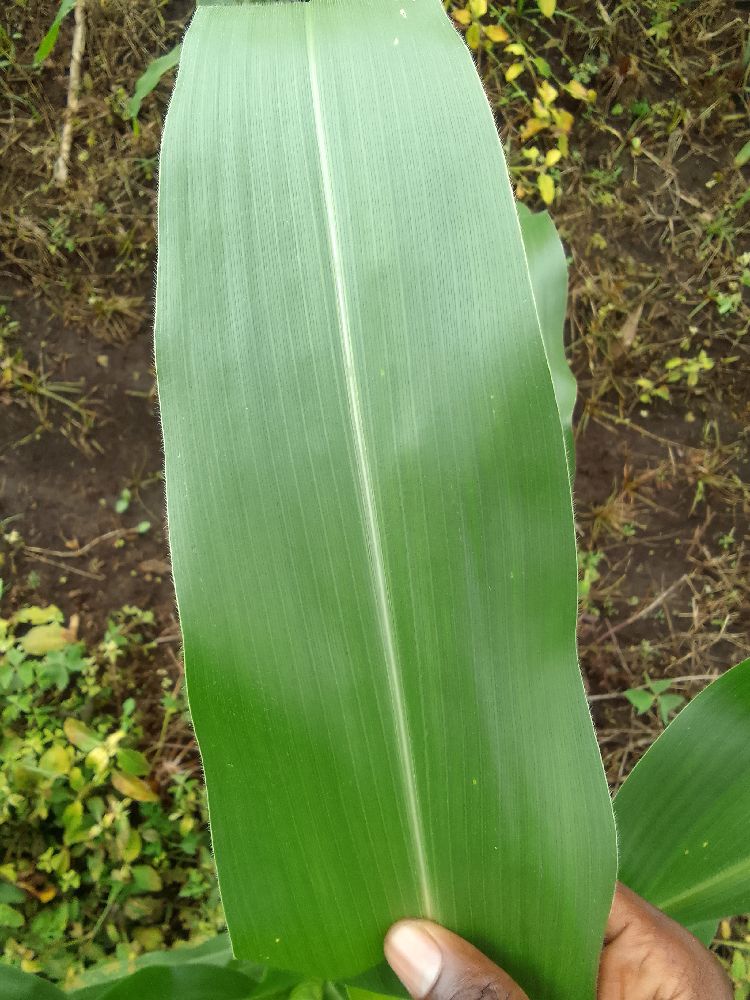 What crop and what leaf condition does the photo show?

maize, healthy
